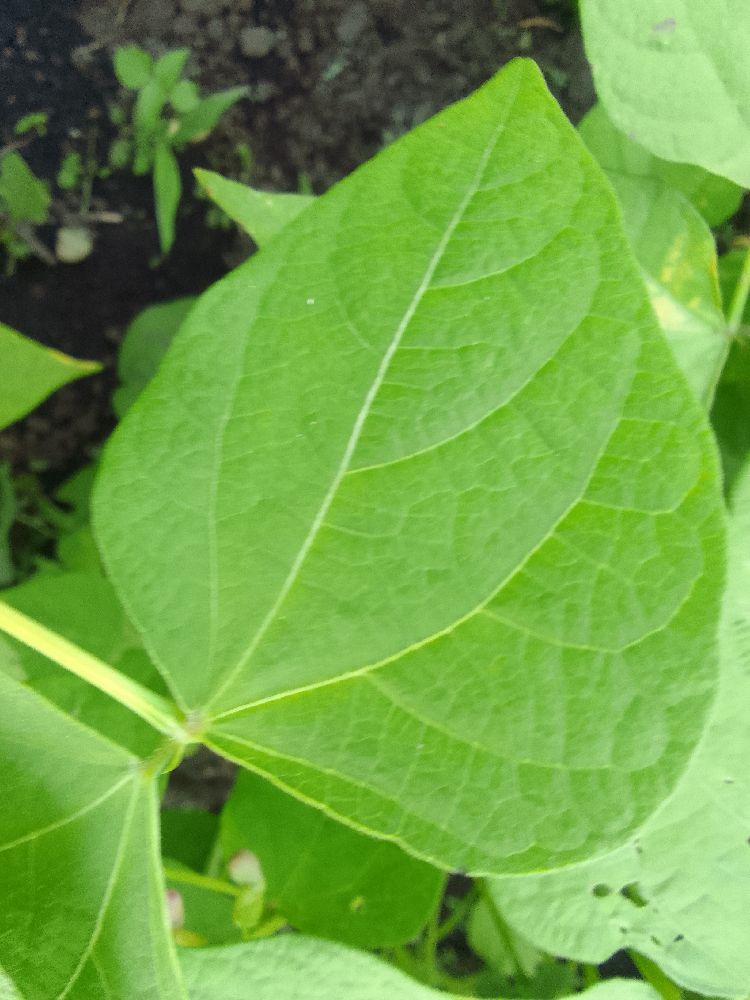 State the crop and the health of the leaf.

common bean, healthy
